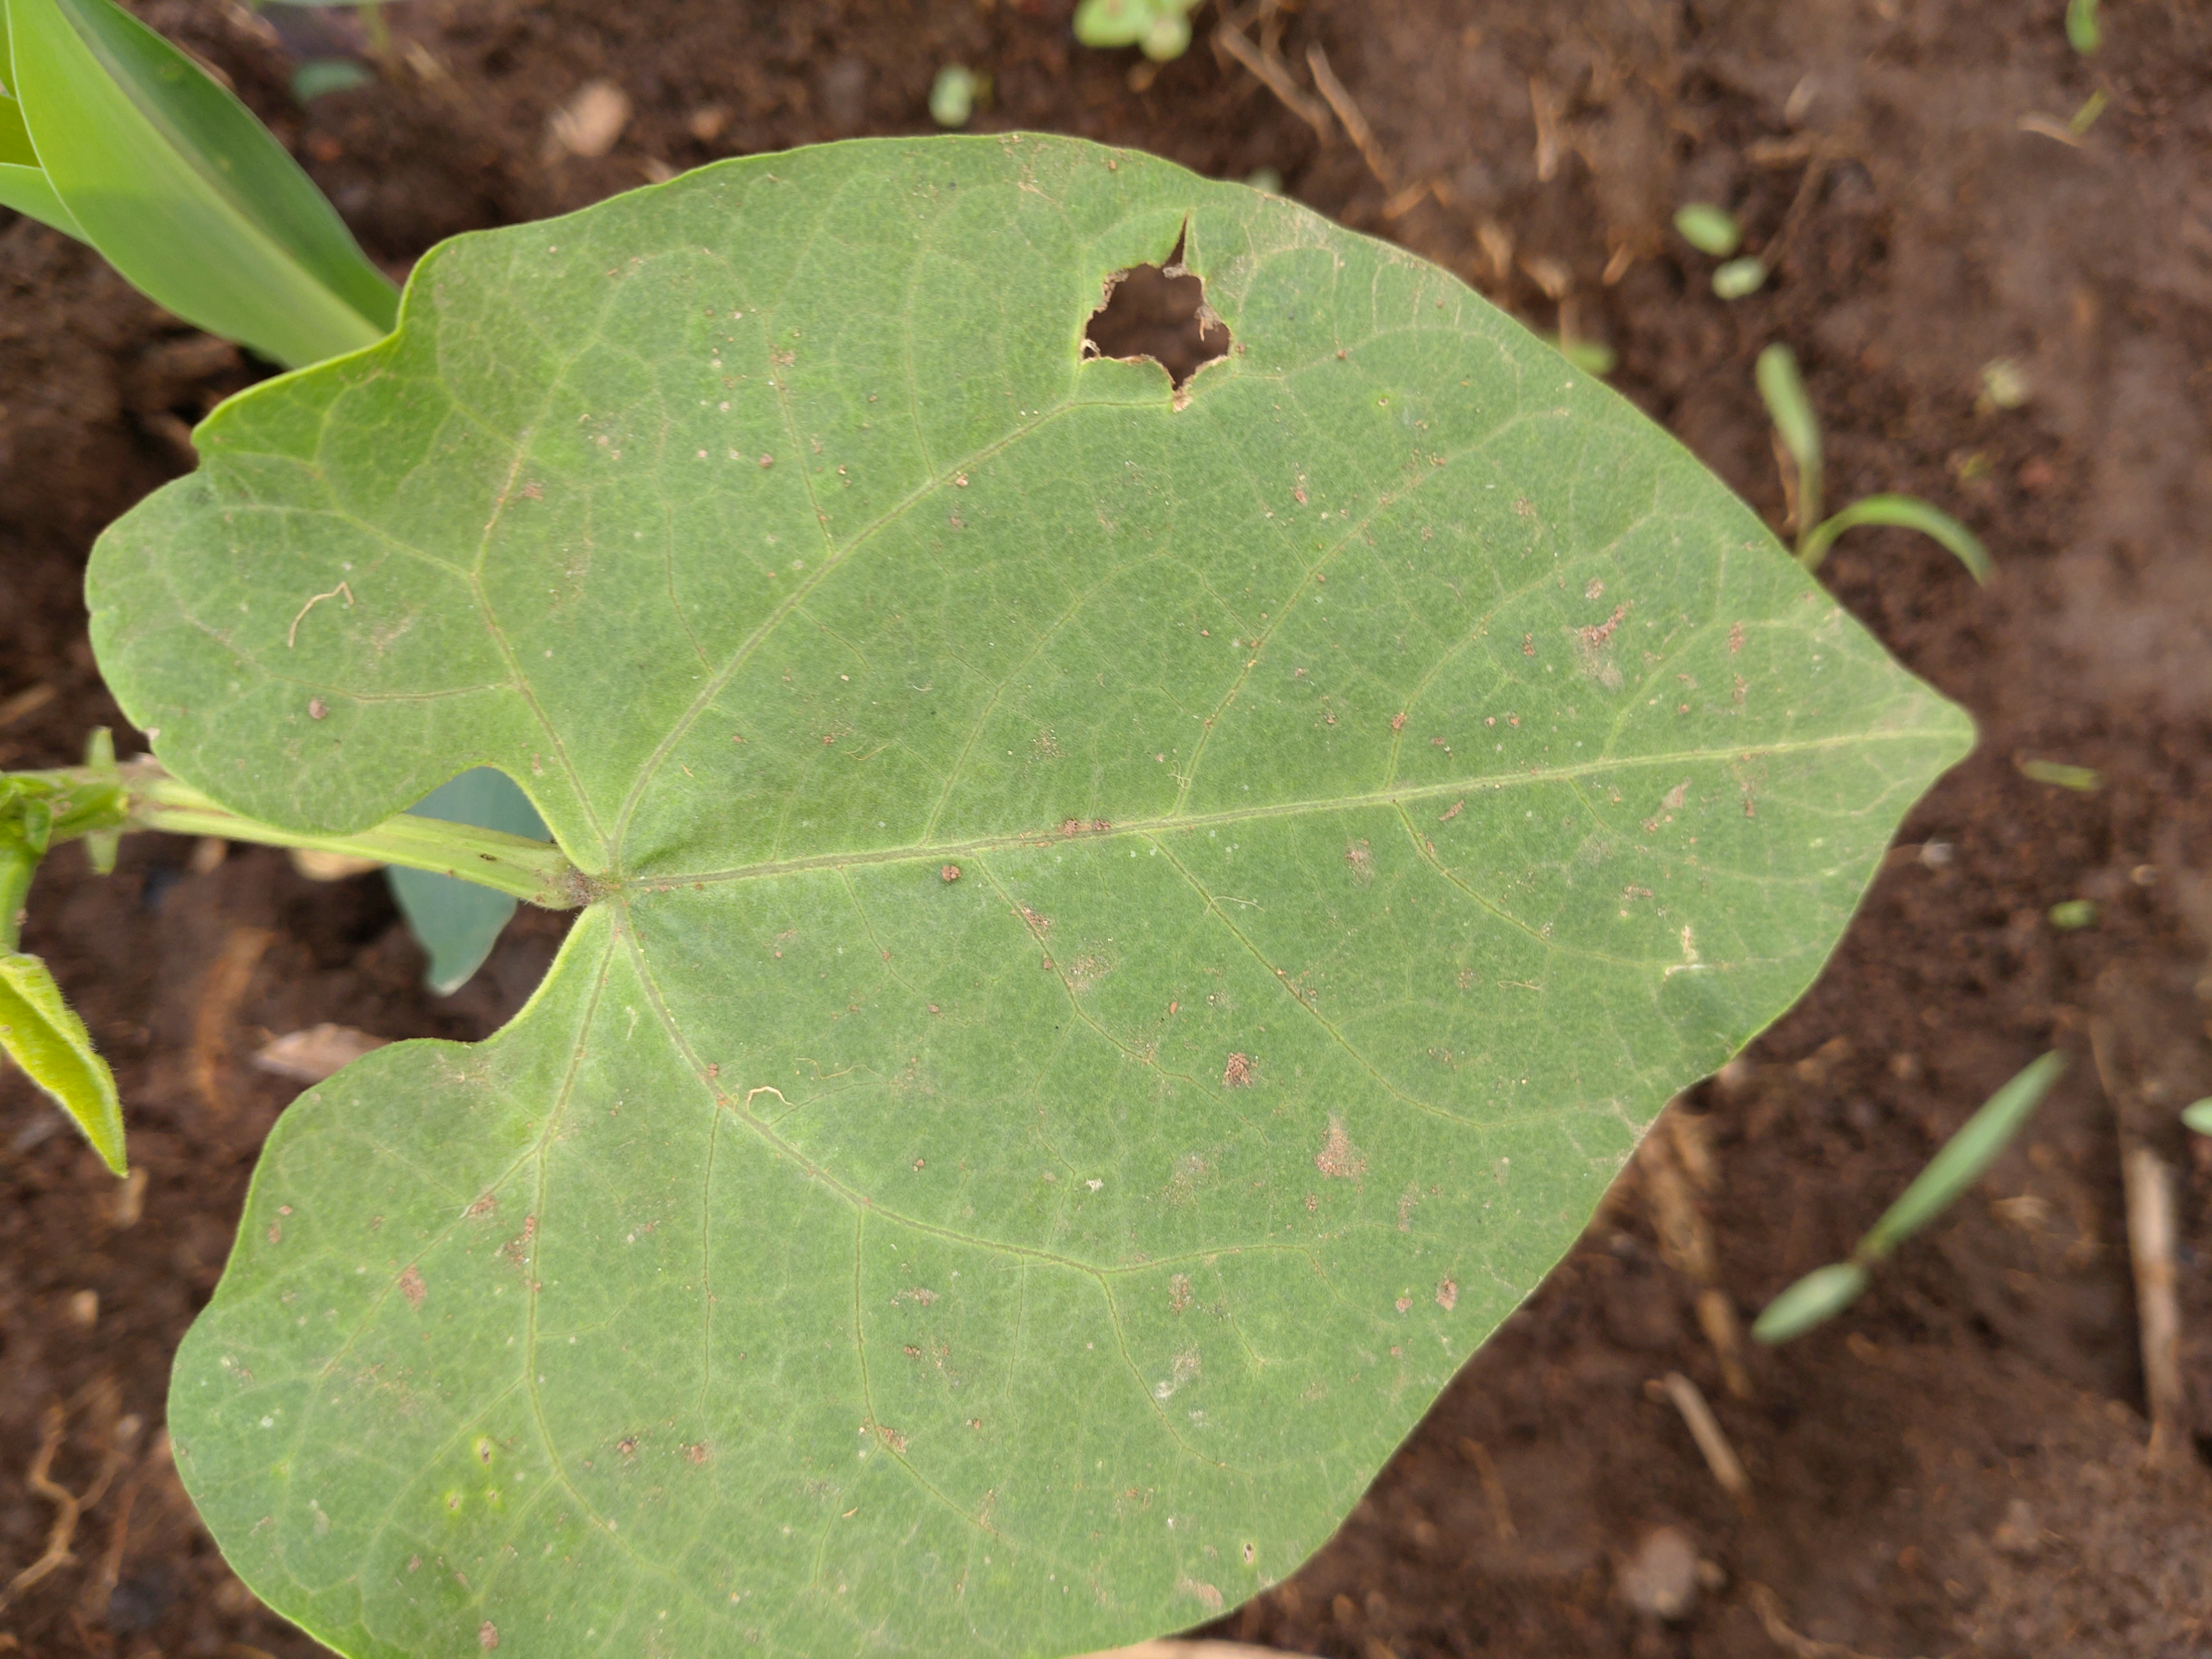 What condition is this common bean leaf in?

healthy
